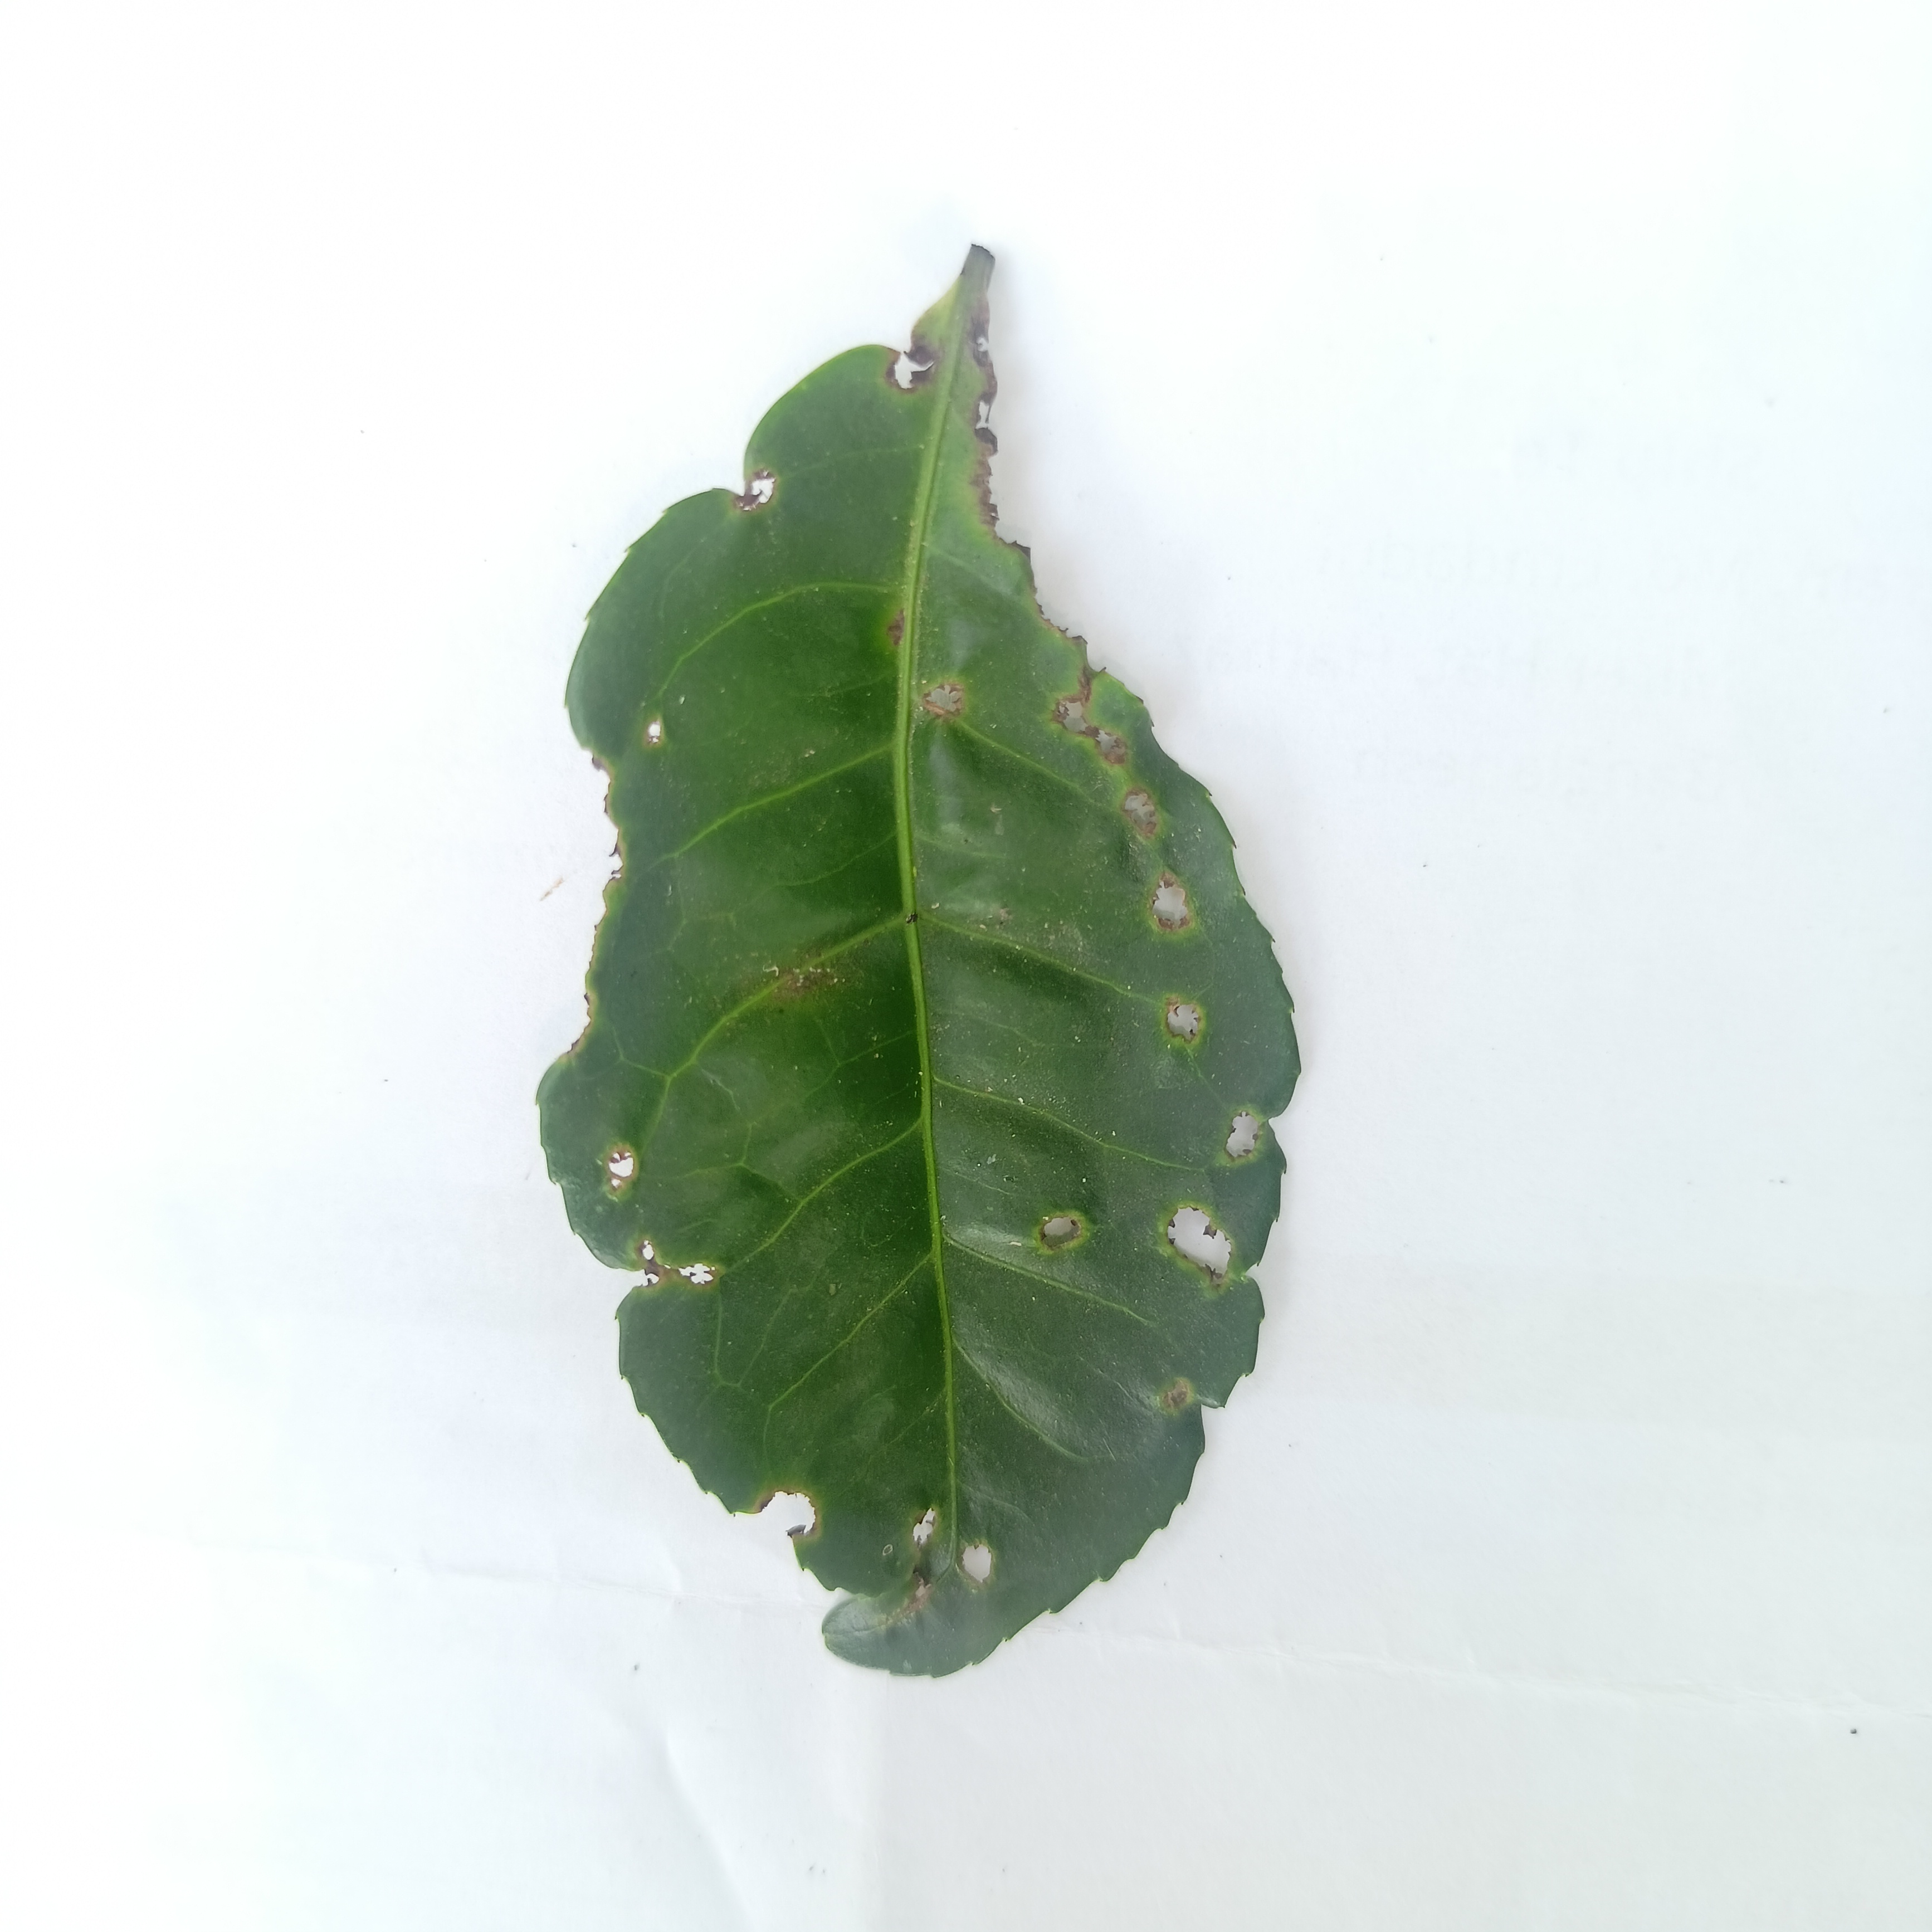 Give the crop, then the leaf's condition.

tea, helopeltis
